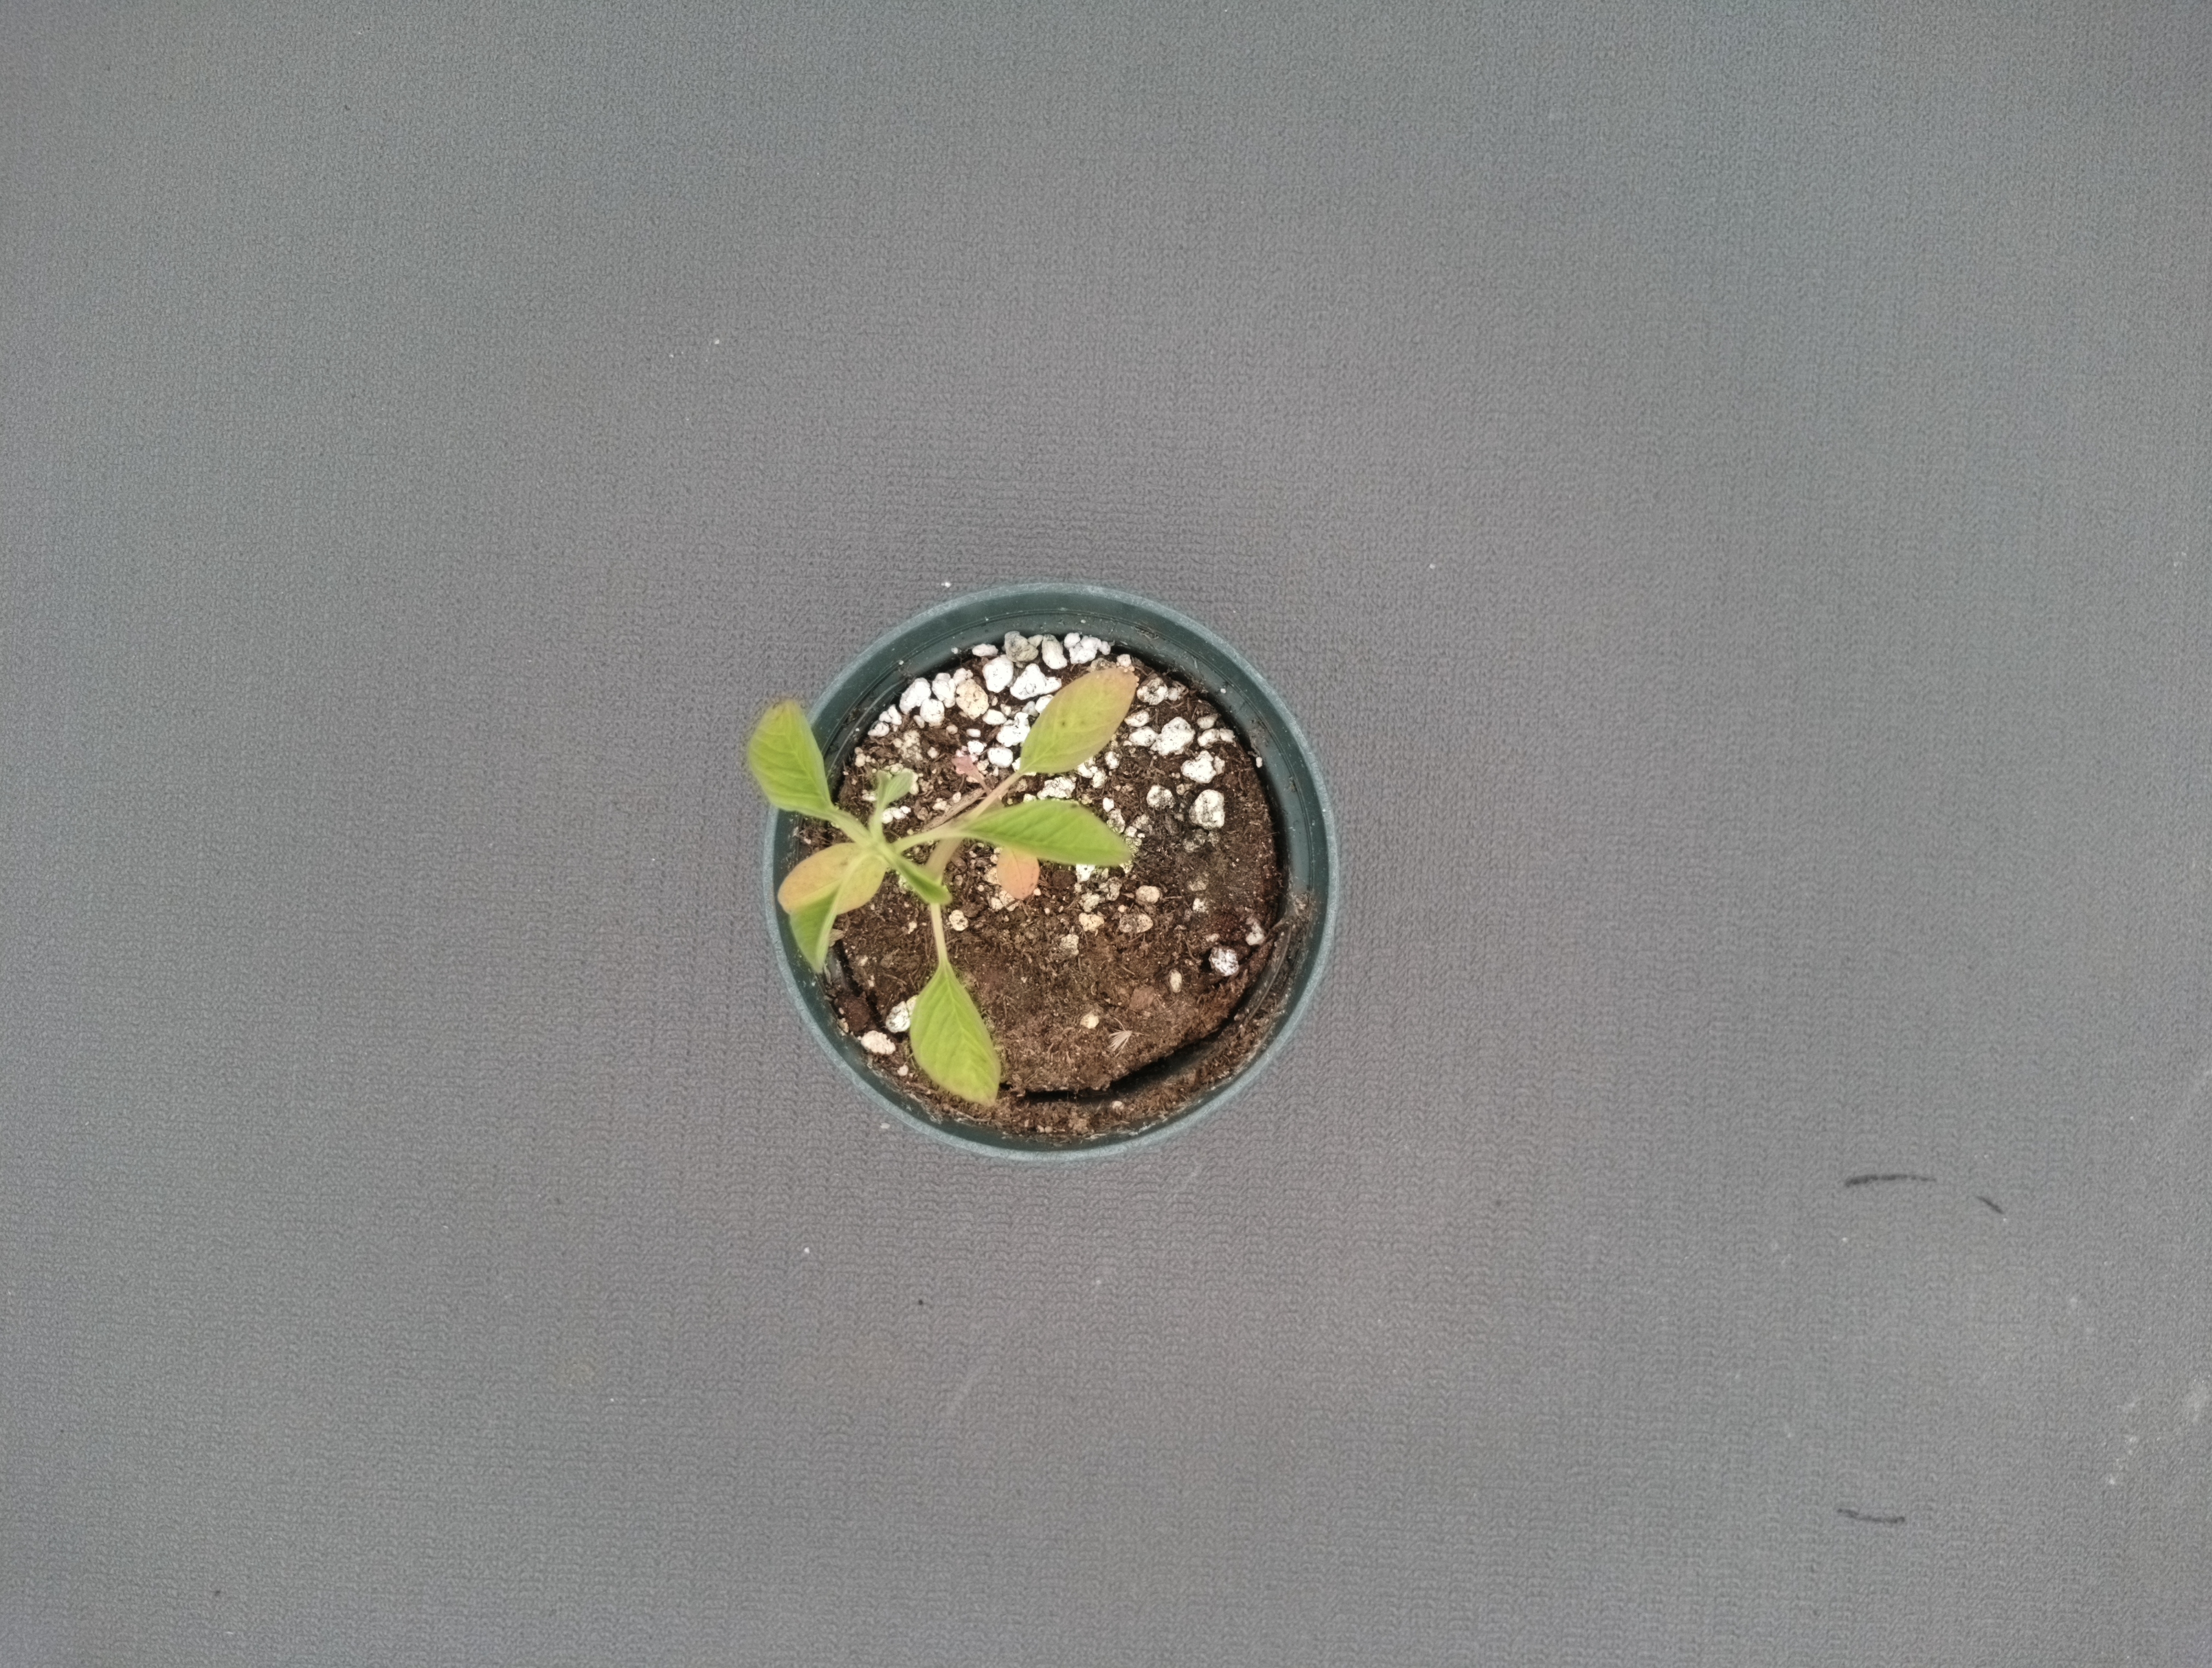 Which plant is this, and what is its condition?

waterhemp, epinasty
